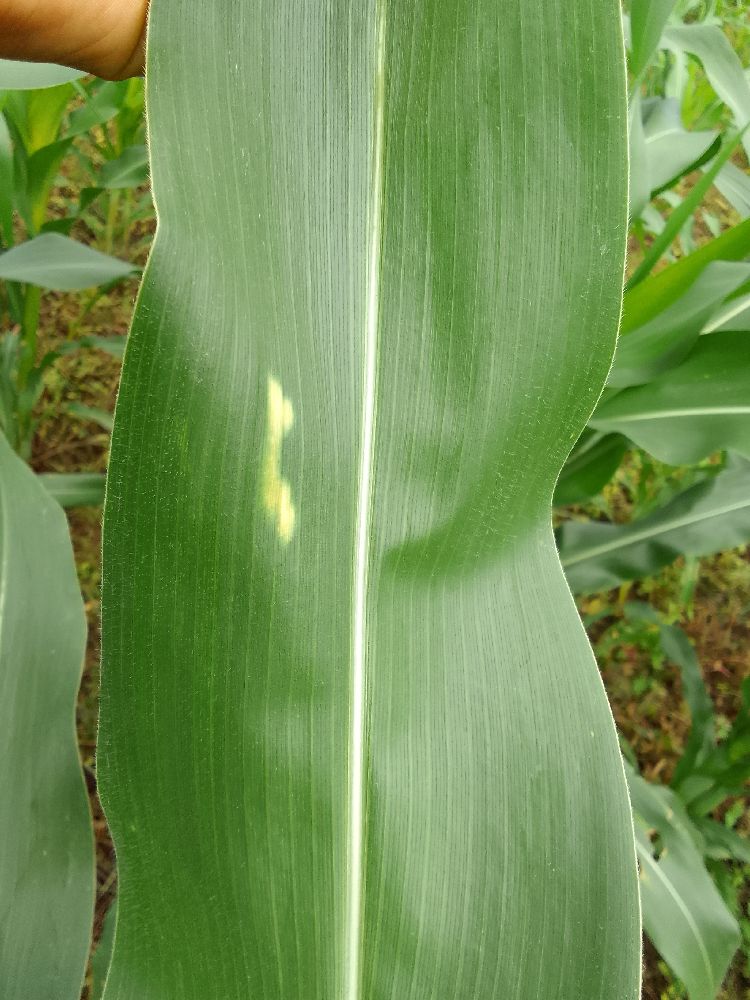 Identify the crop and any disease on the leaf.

maize, healthy
